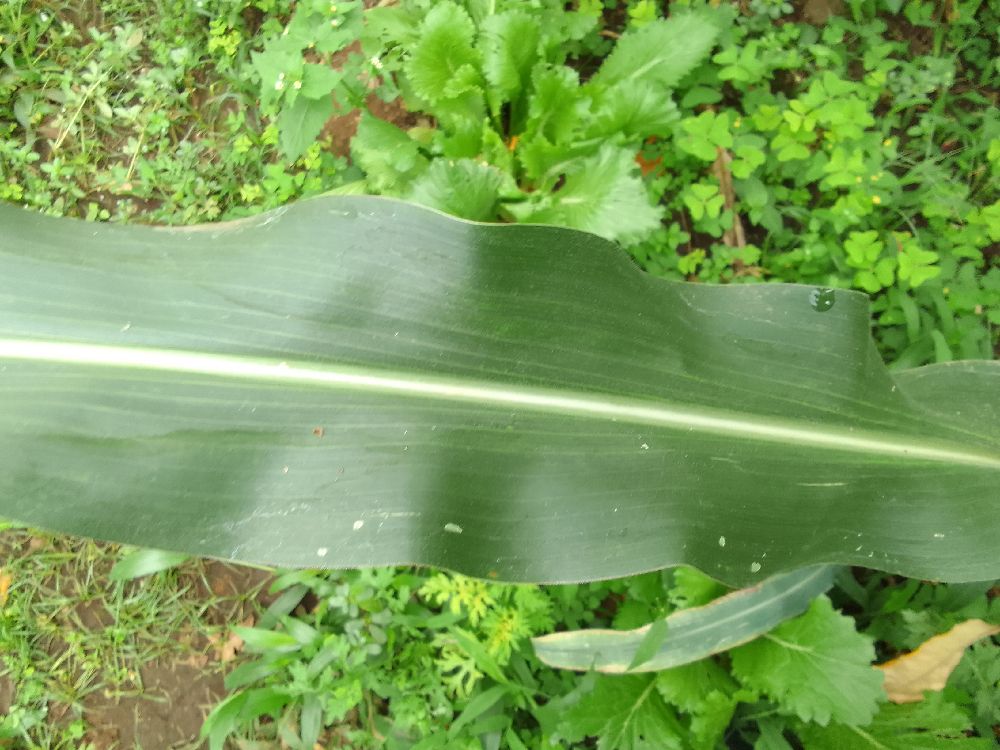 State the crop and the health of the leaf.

maize, healthy
